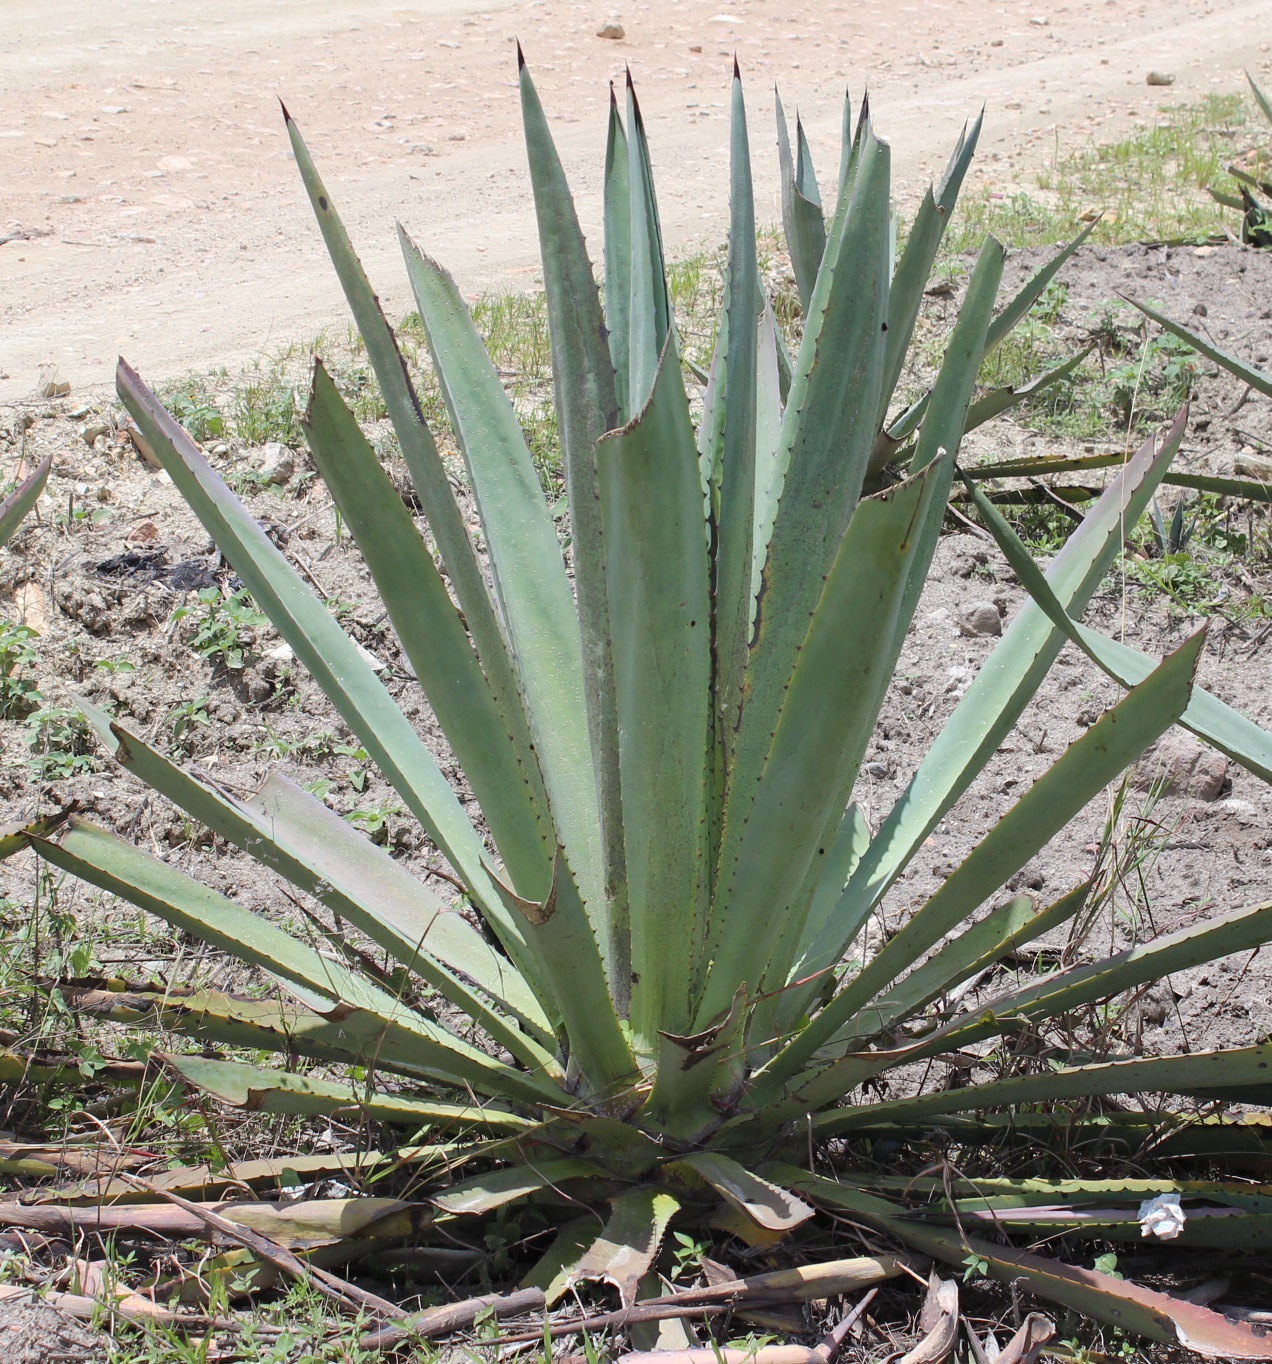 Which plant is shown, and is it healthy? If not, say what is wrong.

agave, healthy
